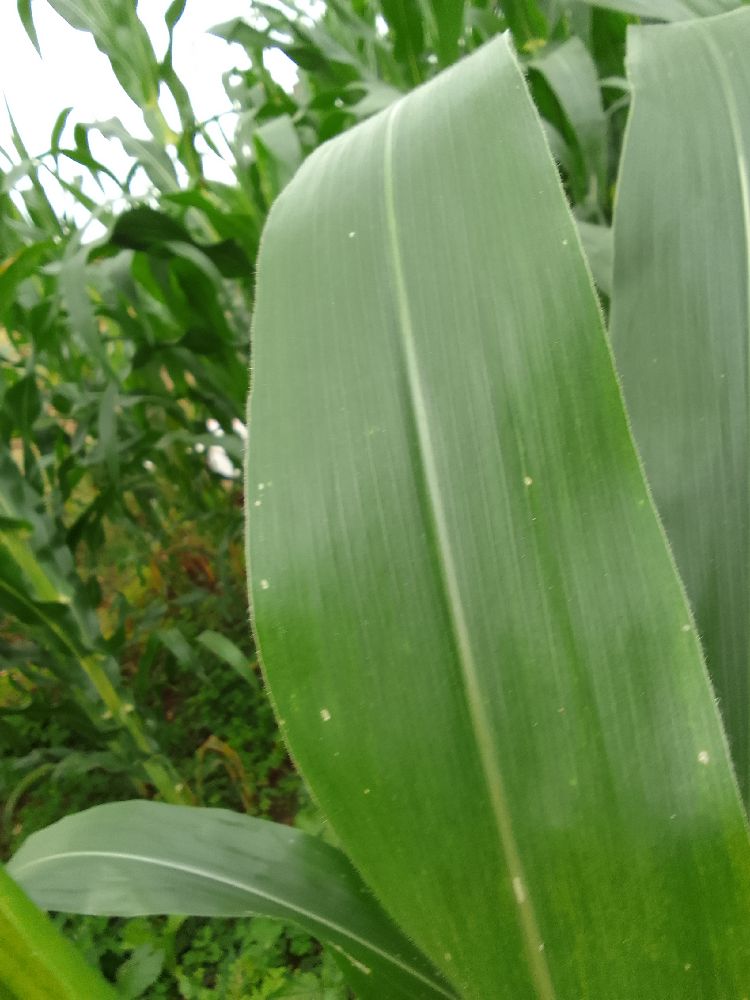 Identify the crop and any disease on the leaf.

maize, healthy
